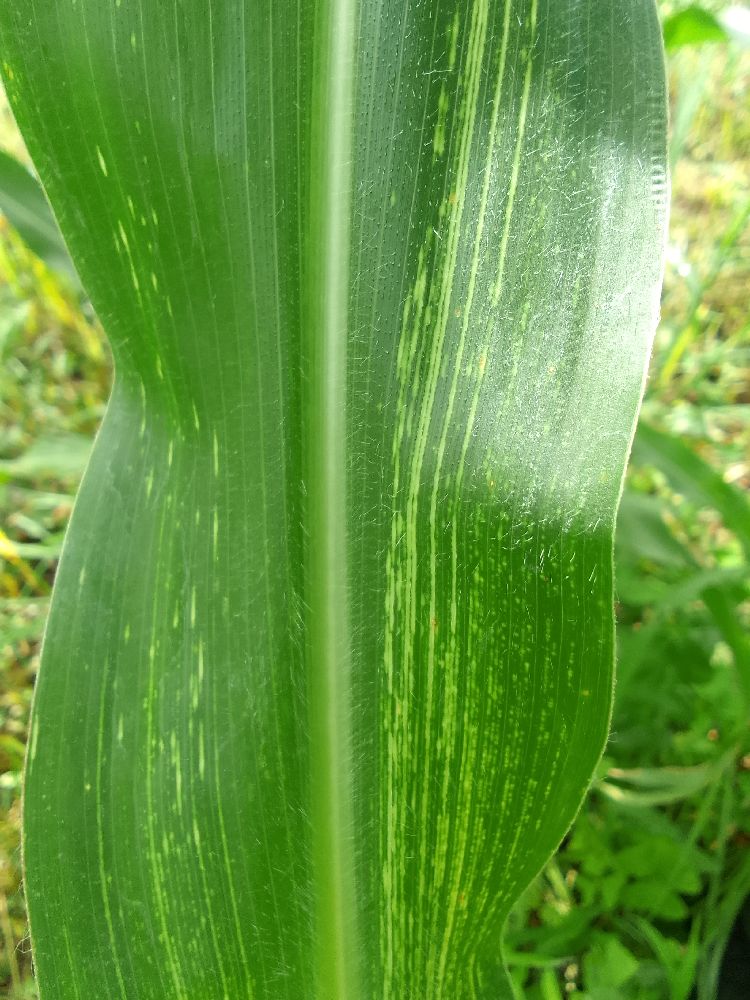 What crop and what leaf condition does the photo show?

maize, maize streak virus
